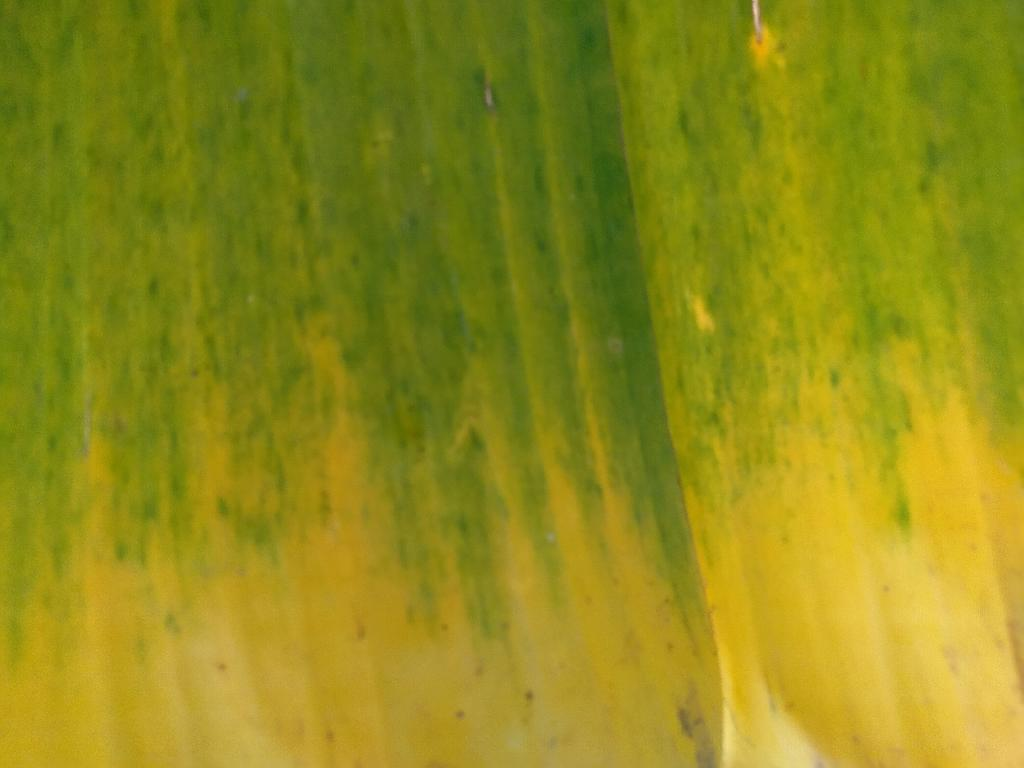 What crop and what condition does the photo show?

banana, fusarium wilt race 1
